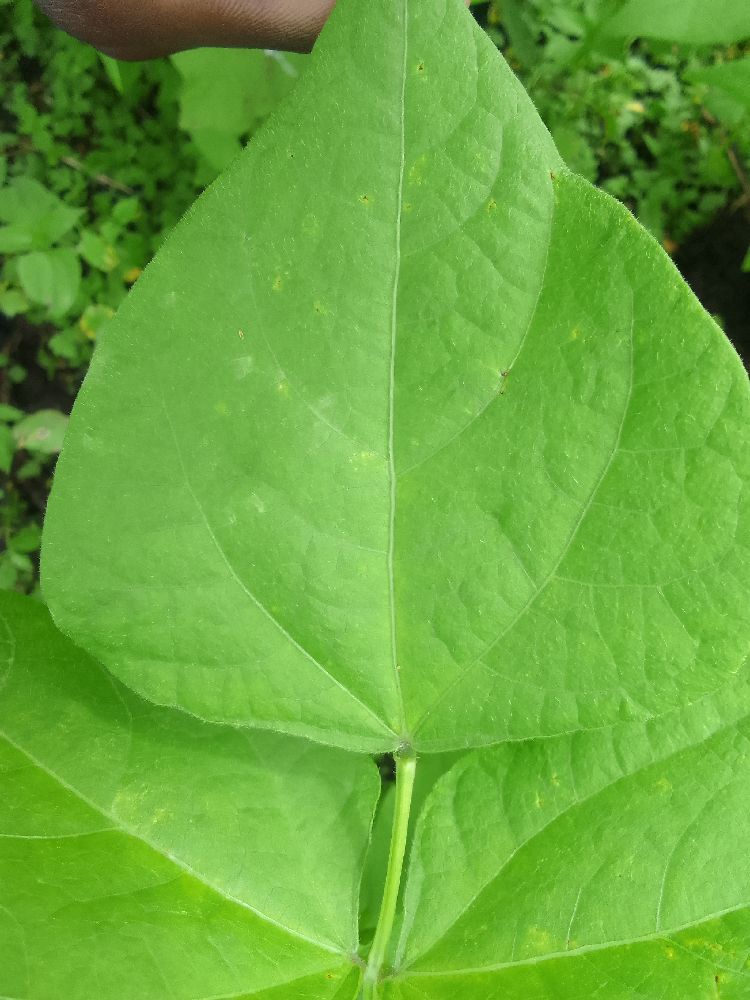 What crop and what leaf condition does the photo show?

common bean, healthy
